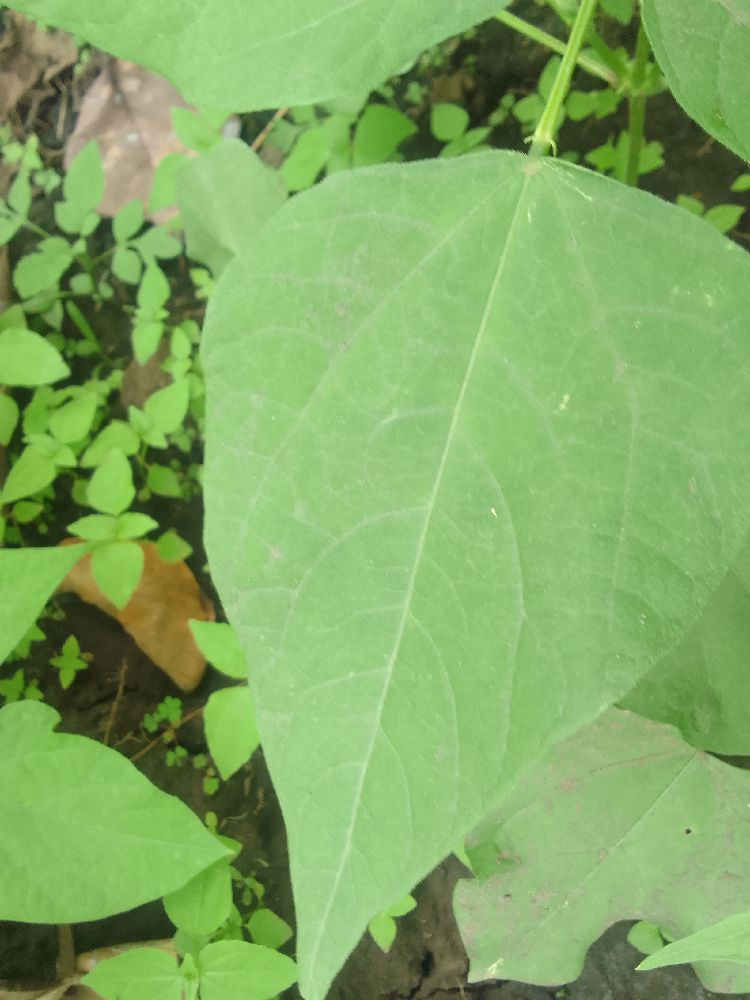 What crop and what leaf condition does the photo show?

common bean, healthy
